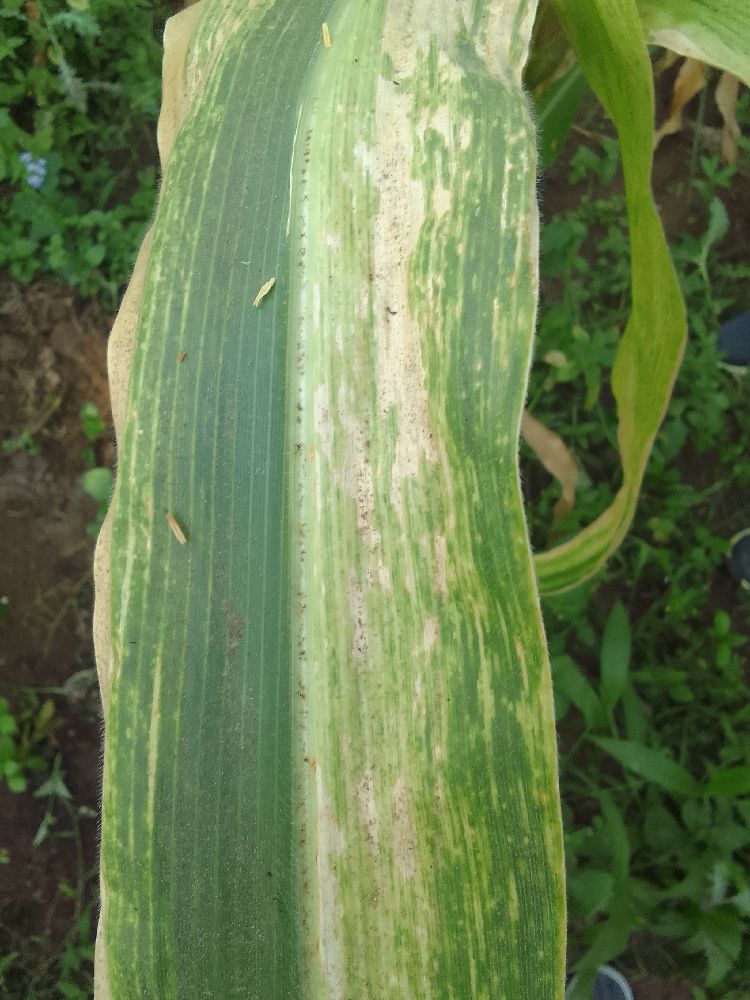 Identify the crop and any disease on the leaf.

maize, maize lethal necrosis
